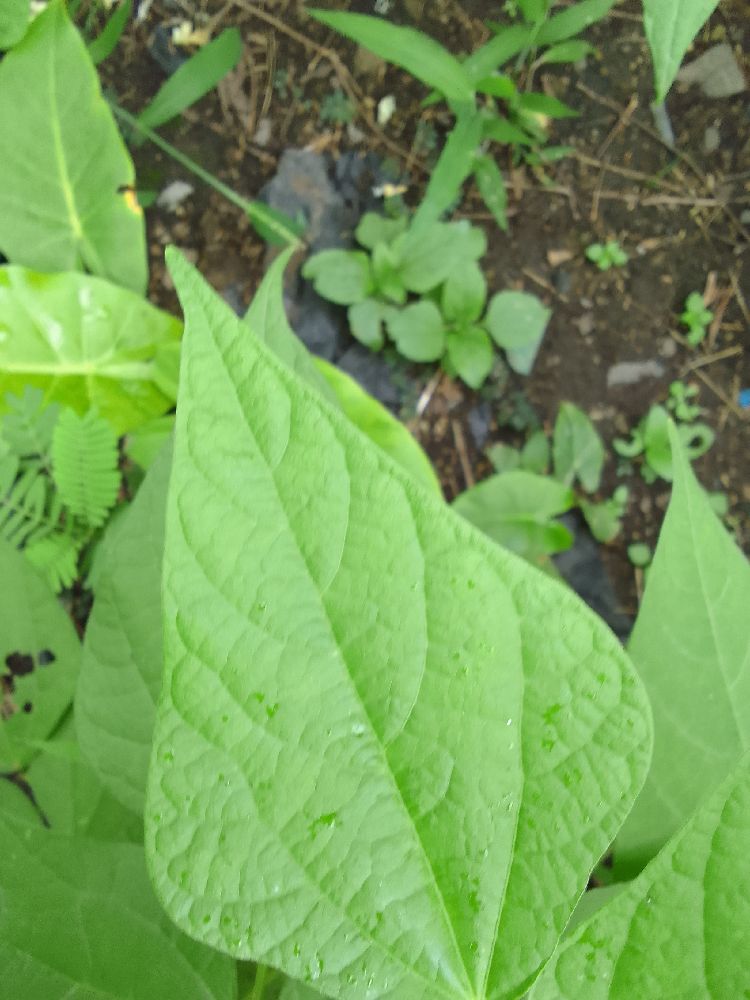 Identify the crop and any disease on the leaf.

common bean, healthy
